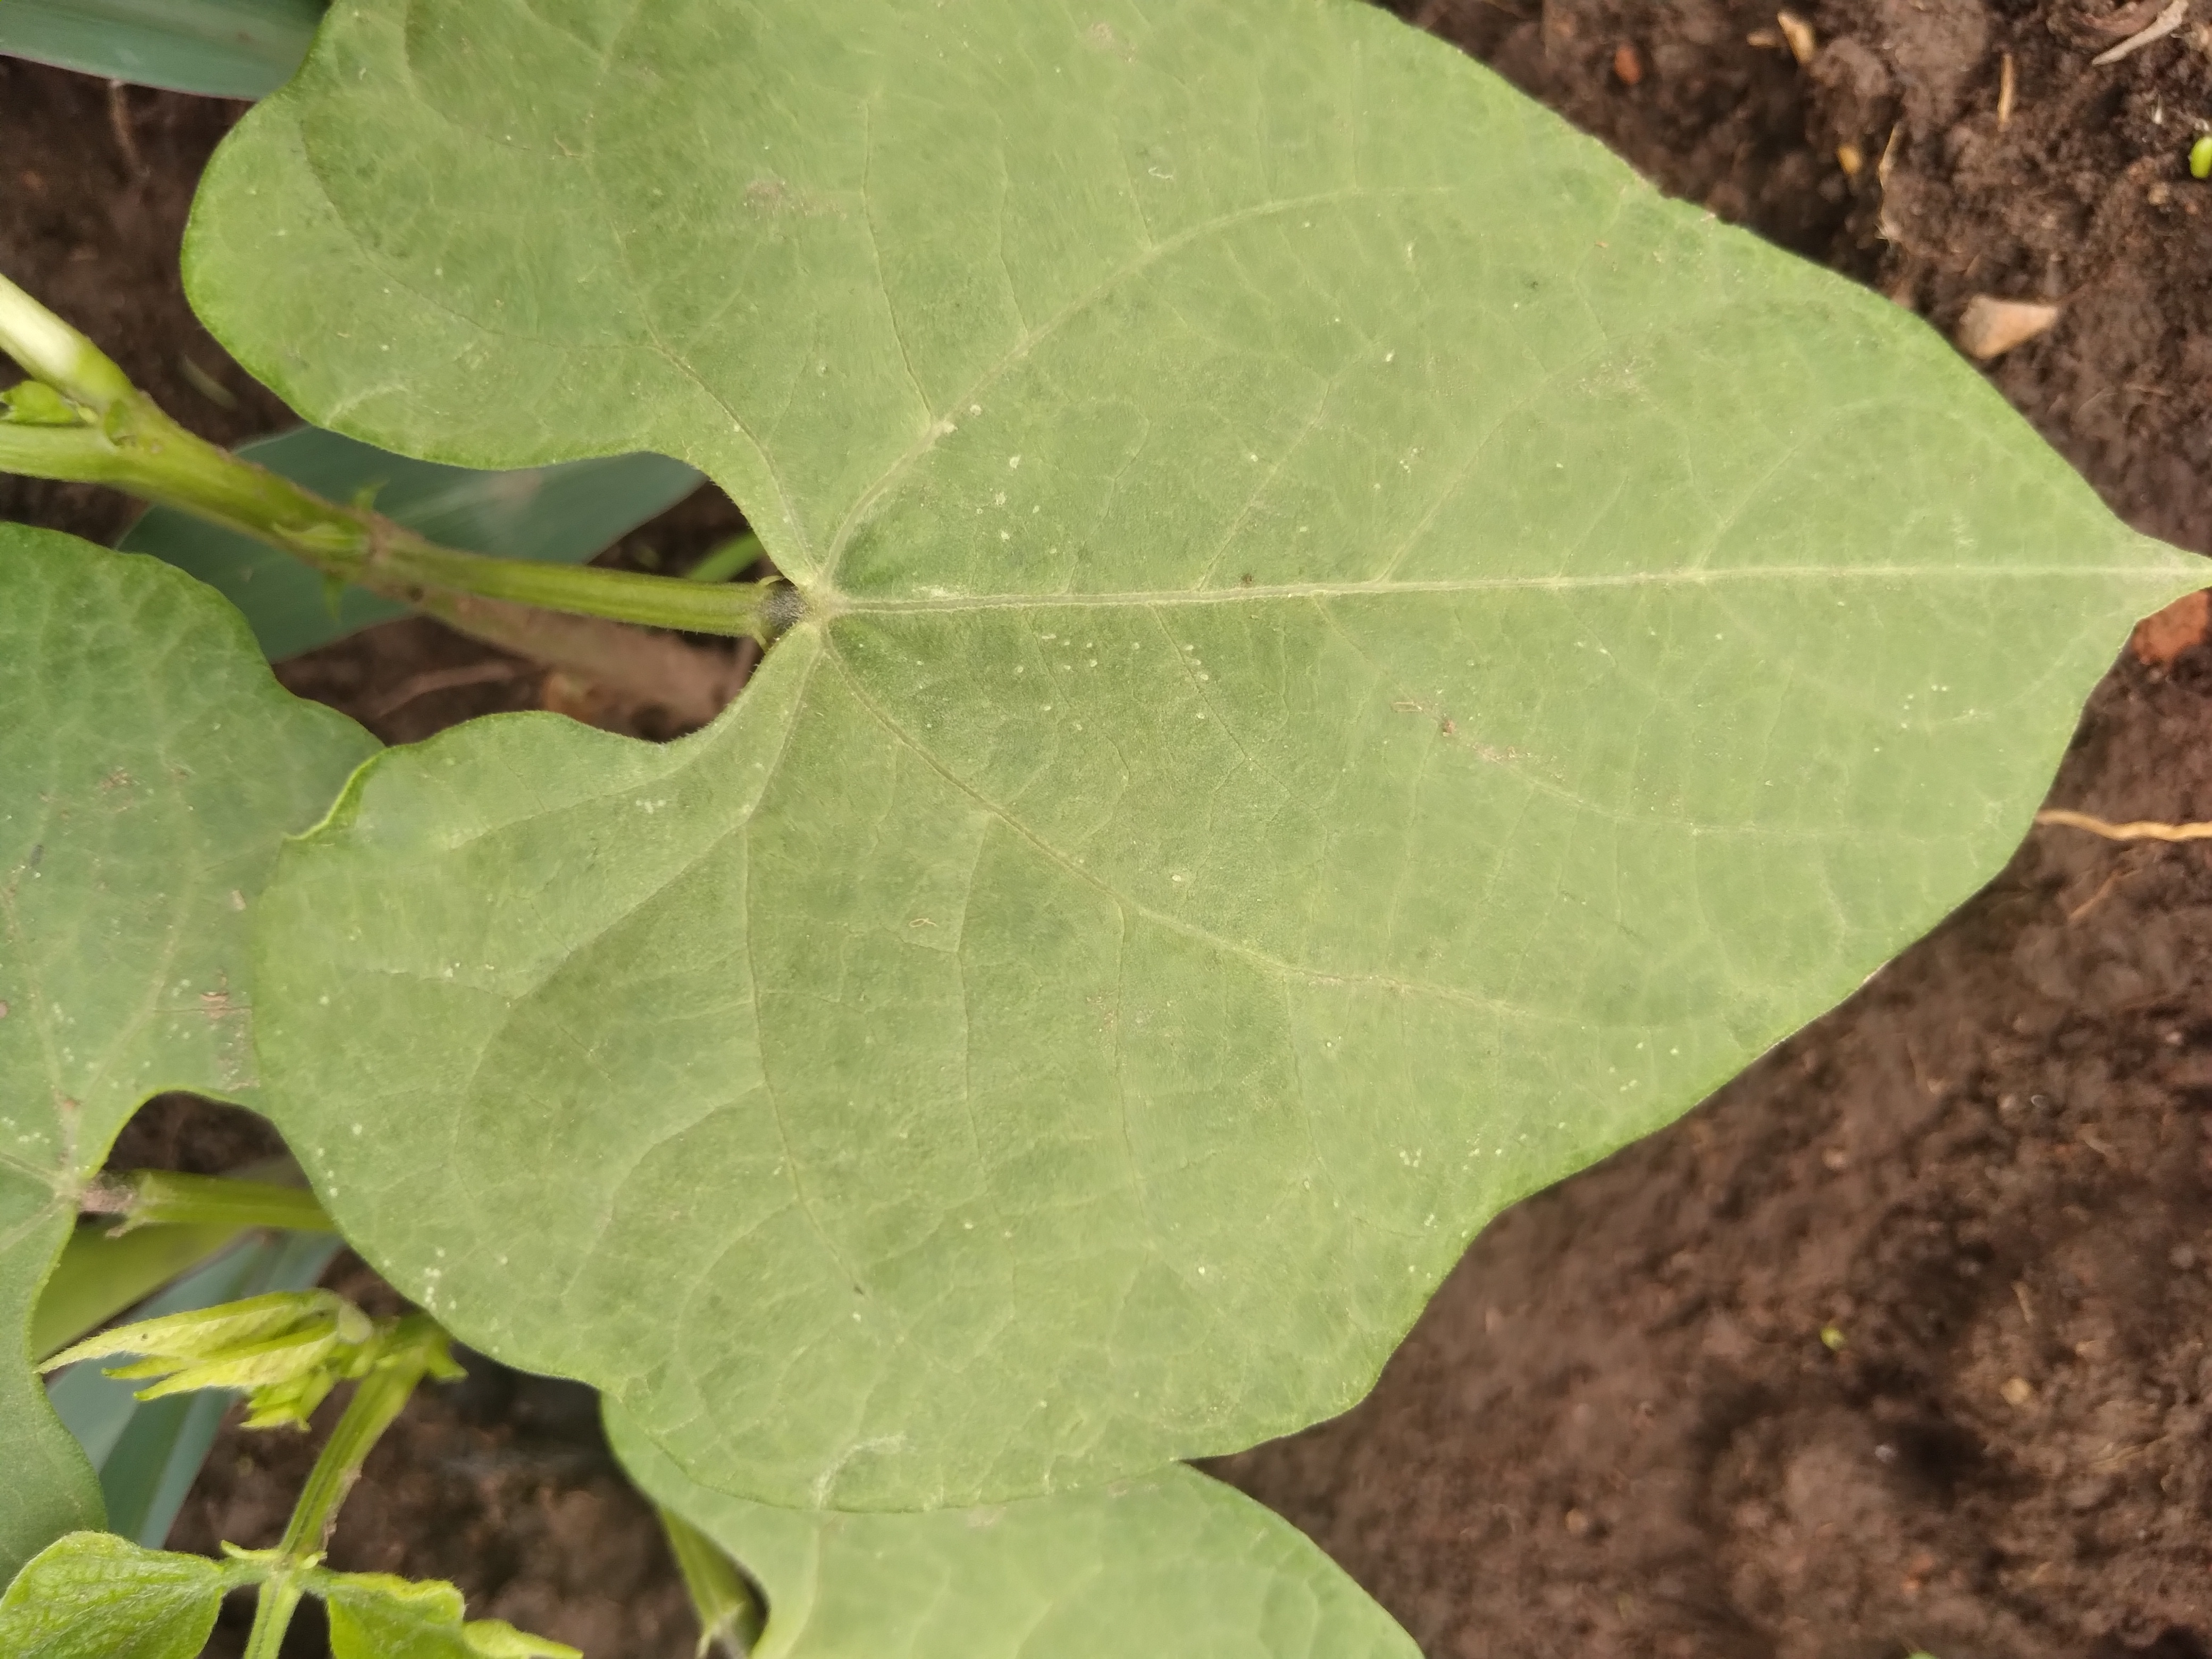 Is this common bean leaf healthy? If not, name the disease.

healthy
